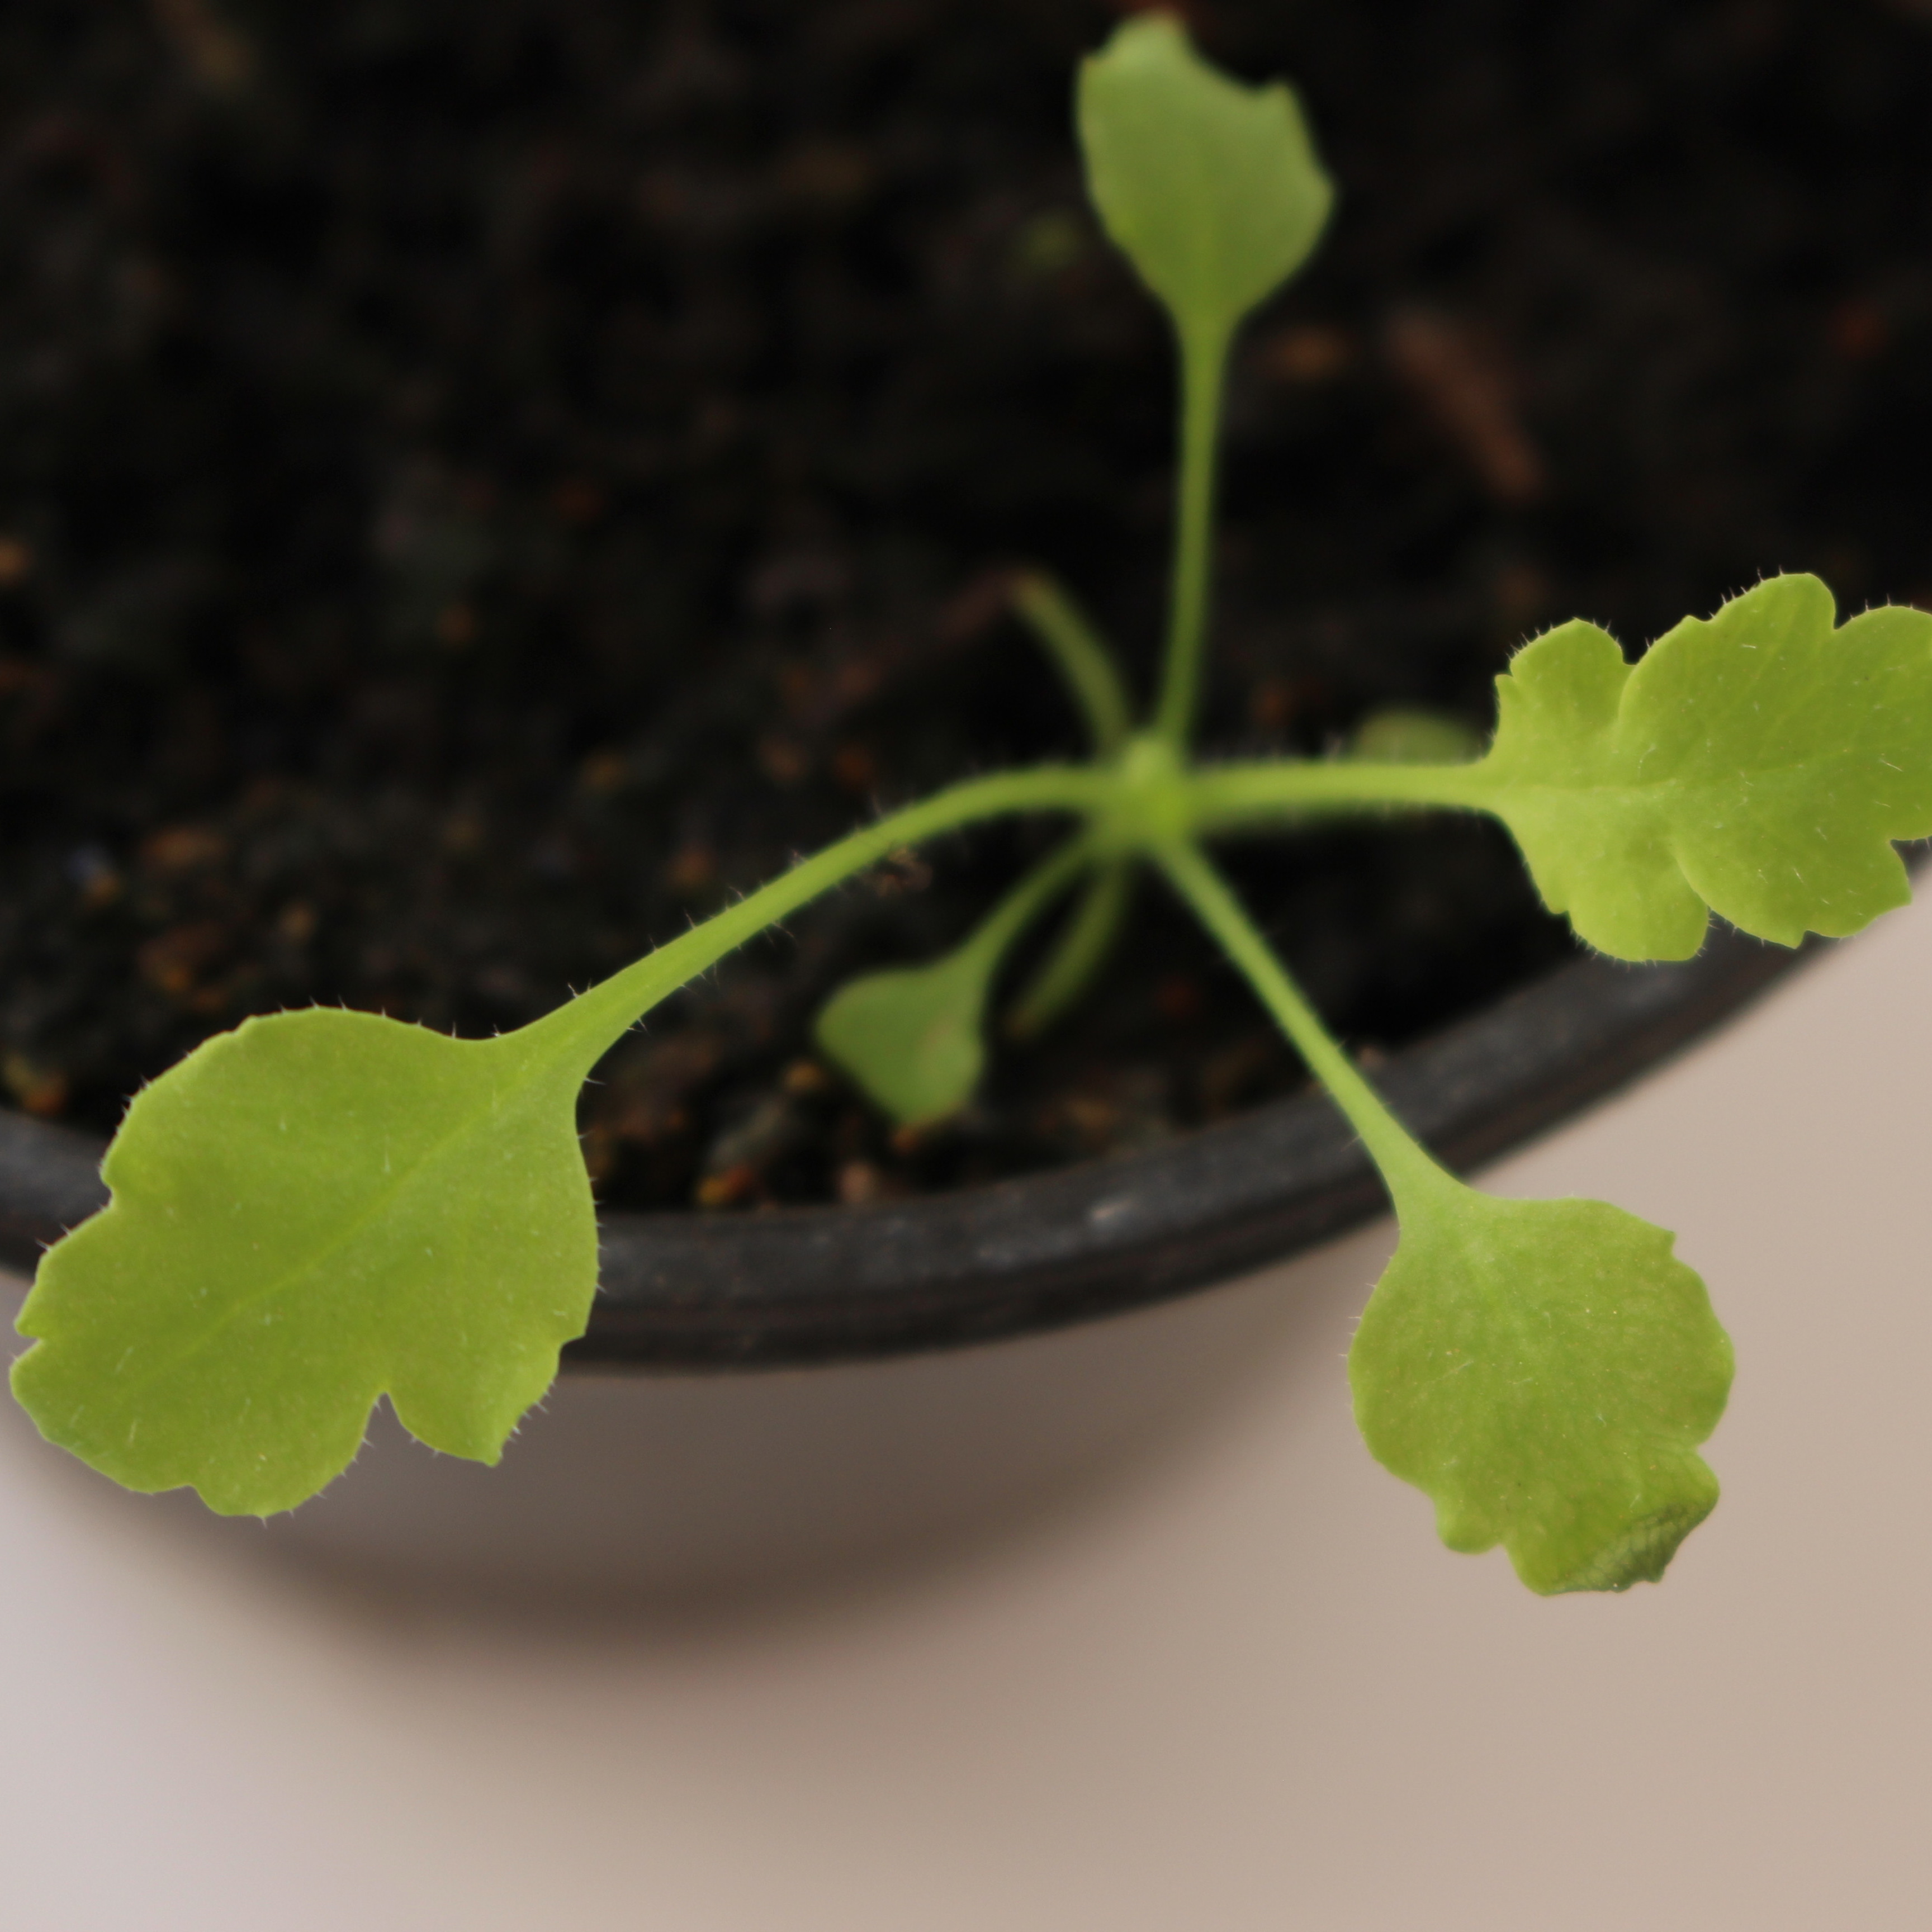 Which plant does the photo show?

Papaver rhoeas
